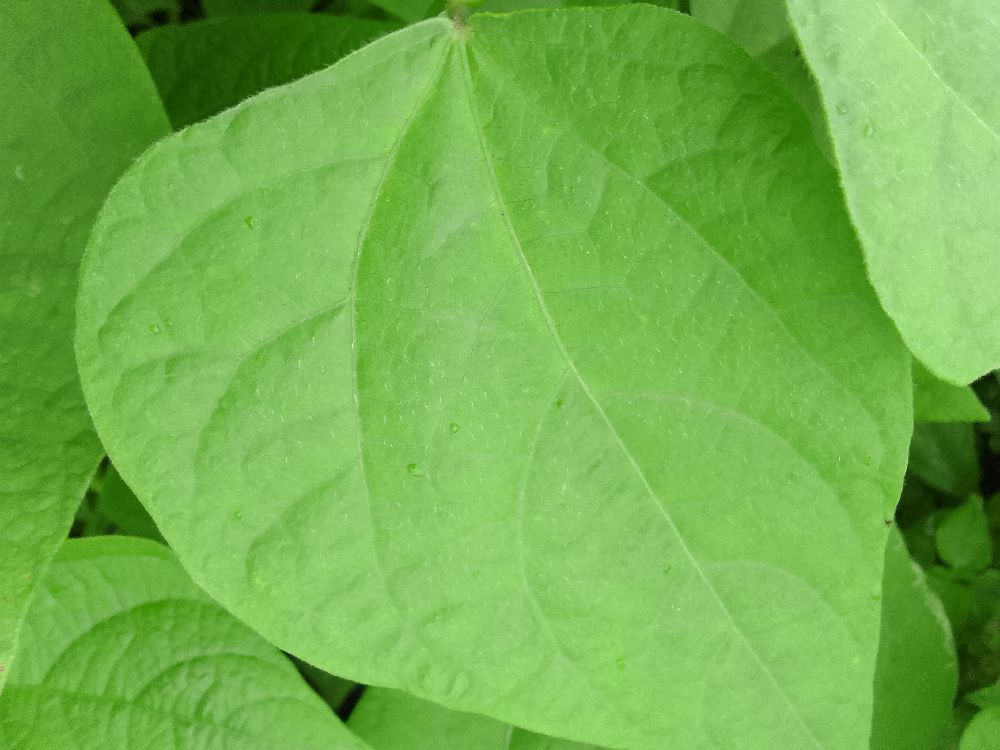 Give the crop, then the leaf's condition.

common bean, healthy
